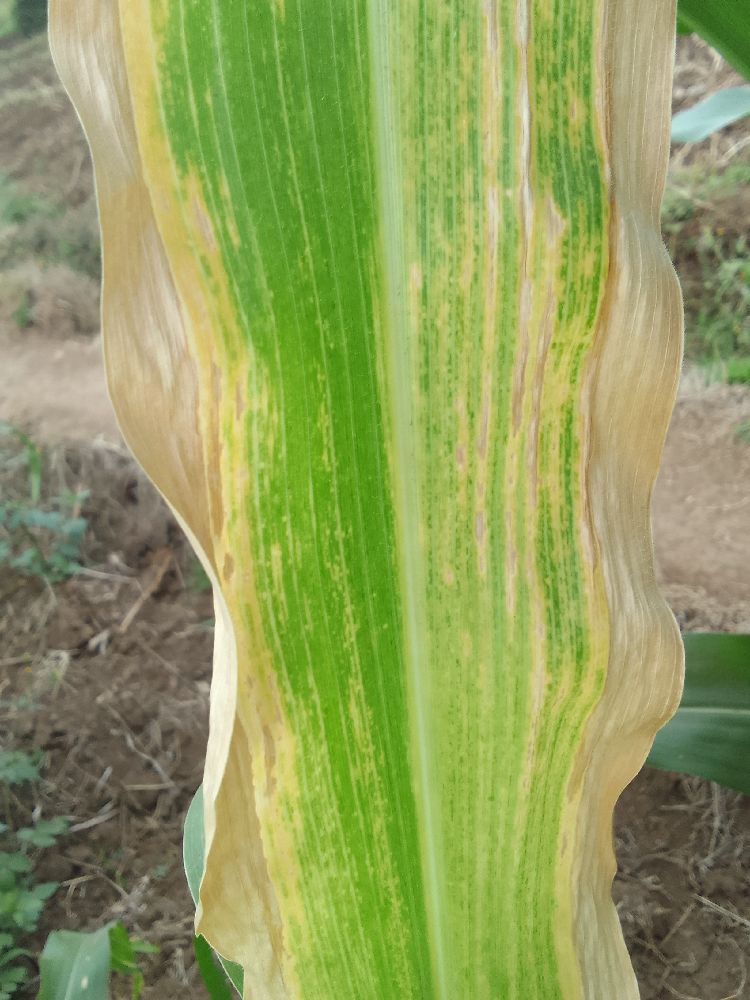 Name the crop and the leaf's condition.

maize, maize lethal necrosis
